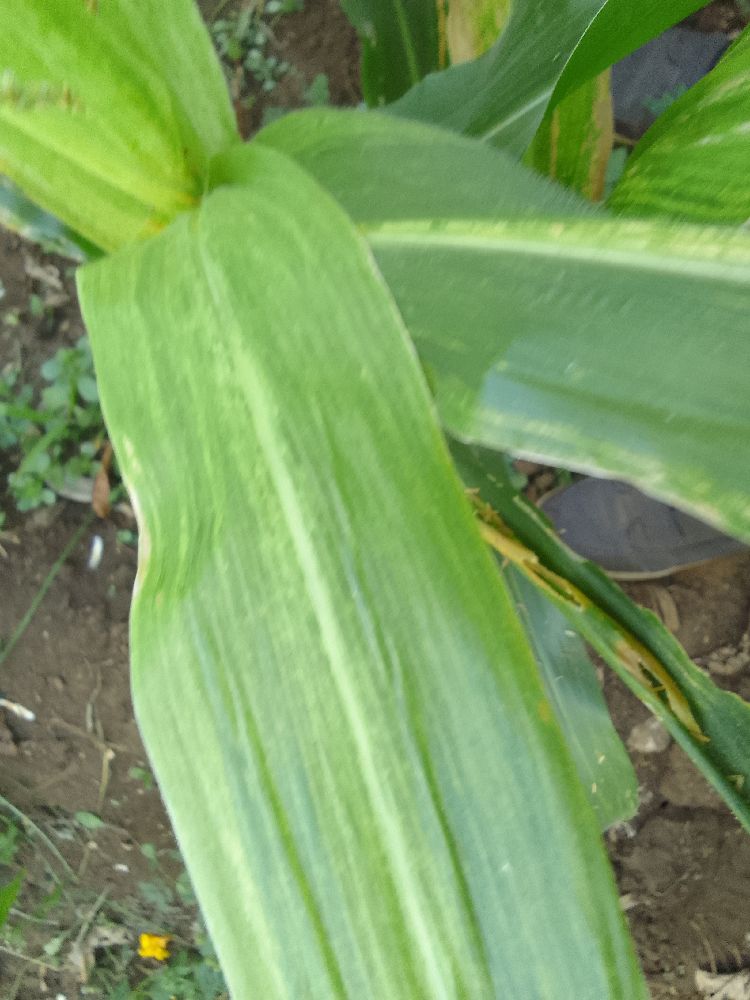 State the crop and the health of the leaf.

maize, maize lethal necrosis
